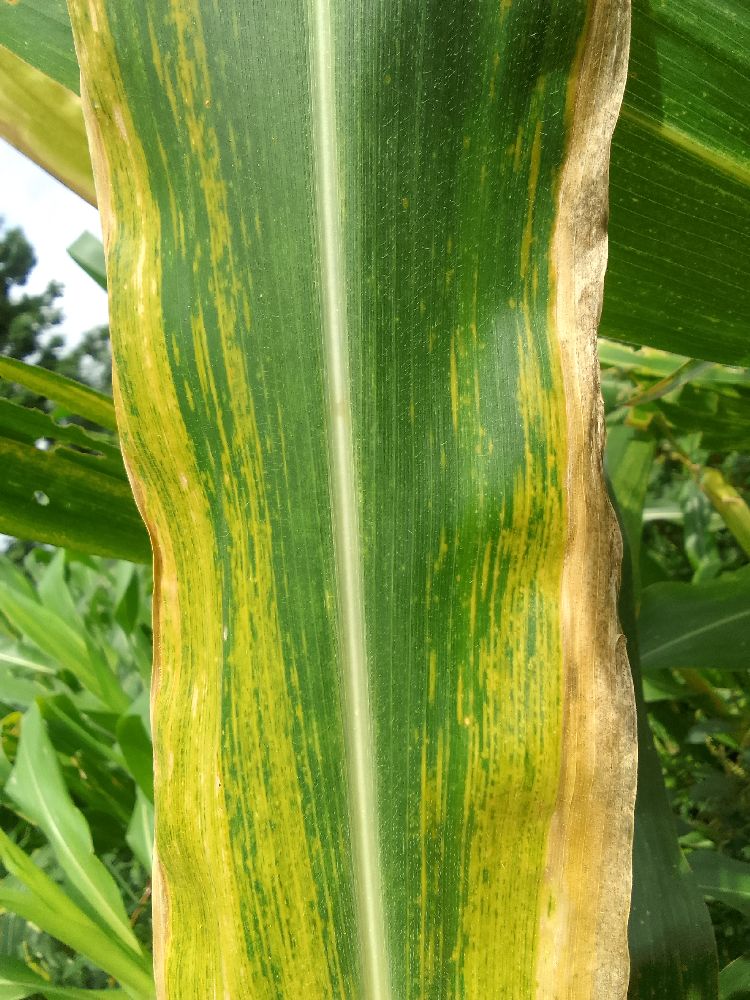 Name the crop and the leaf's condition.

maize, maize lethal necrosis
